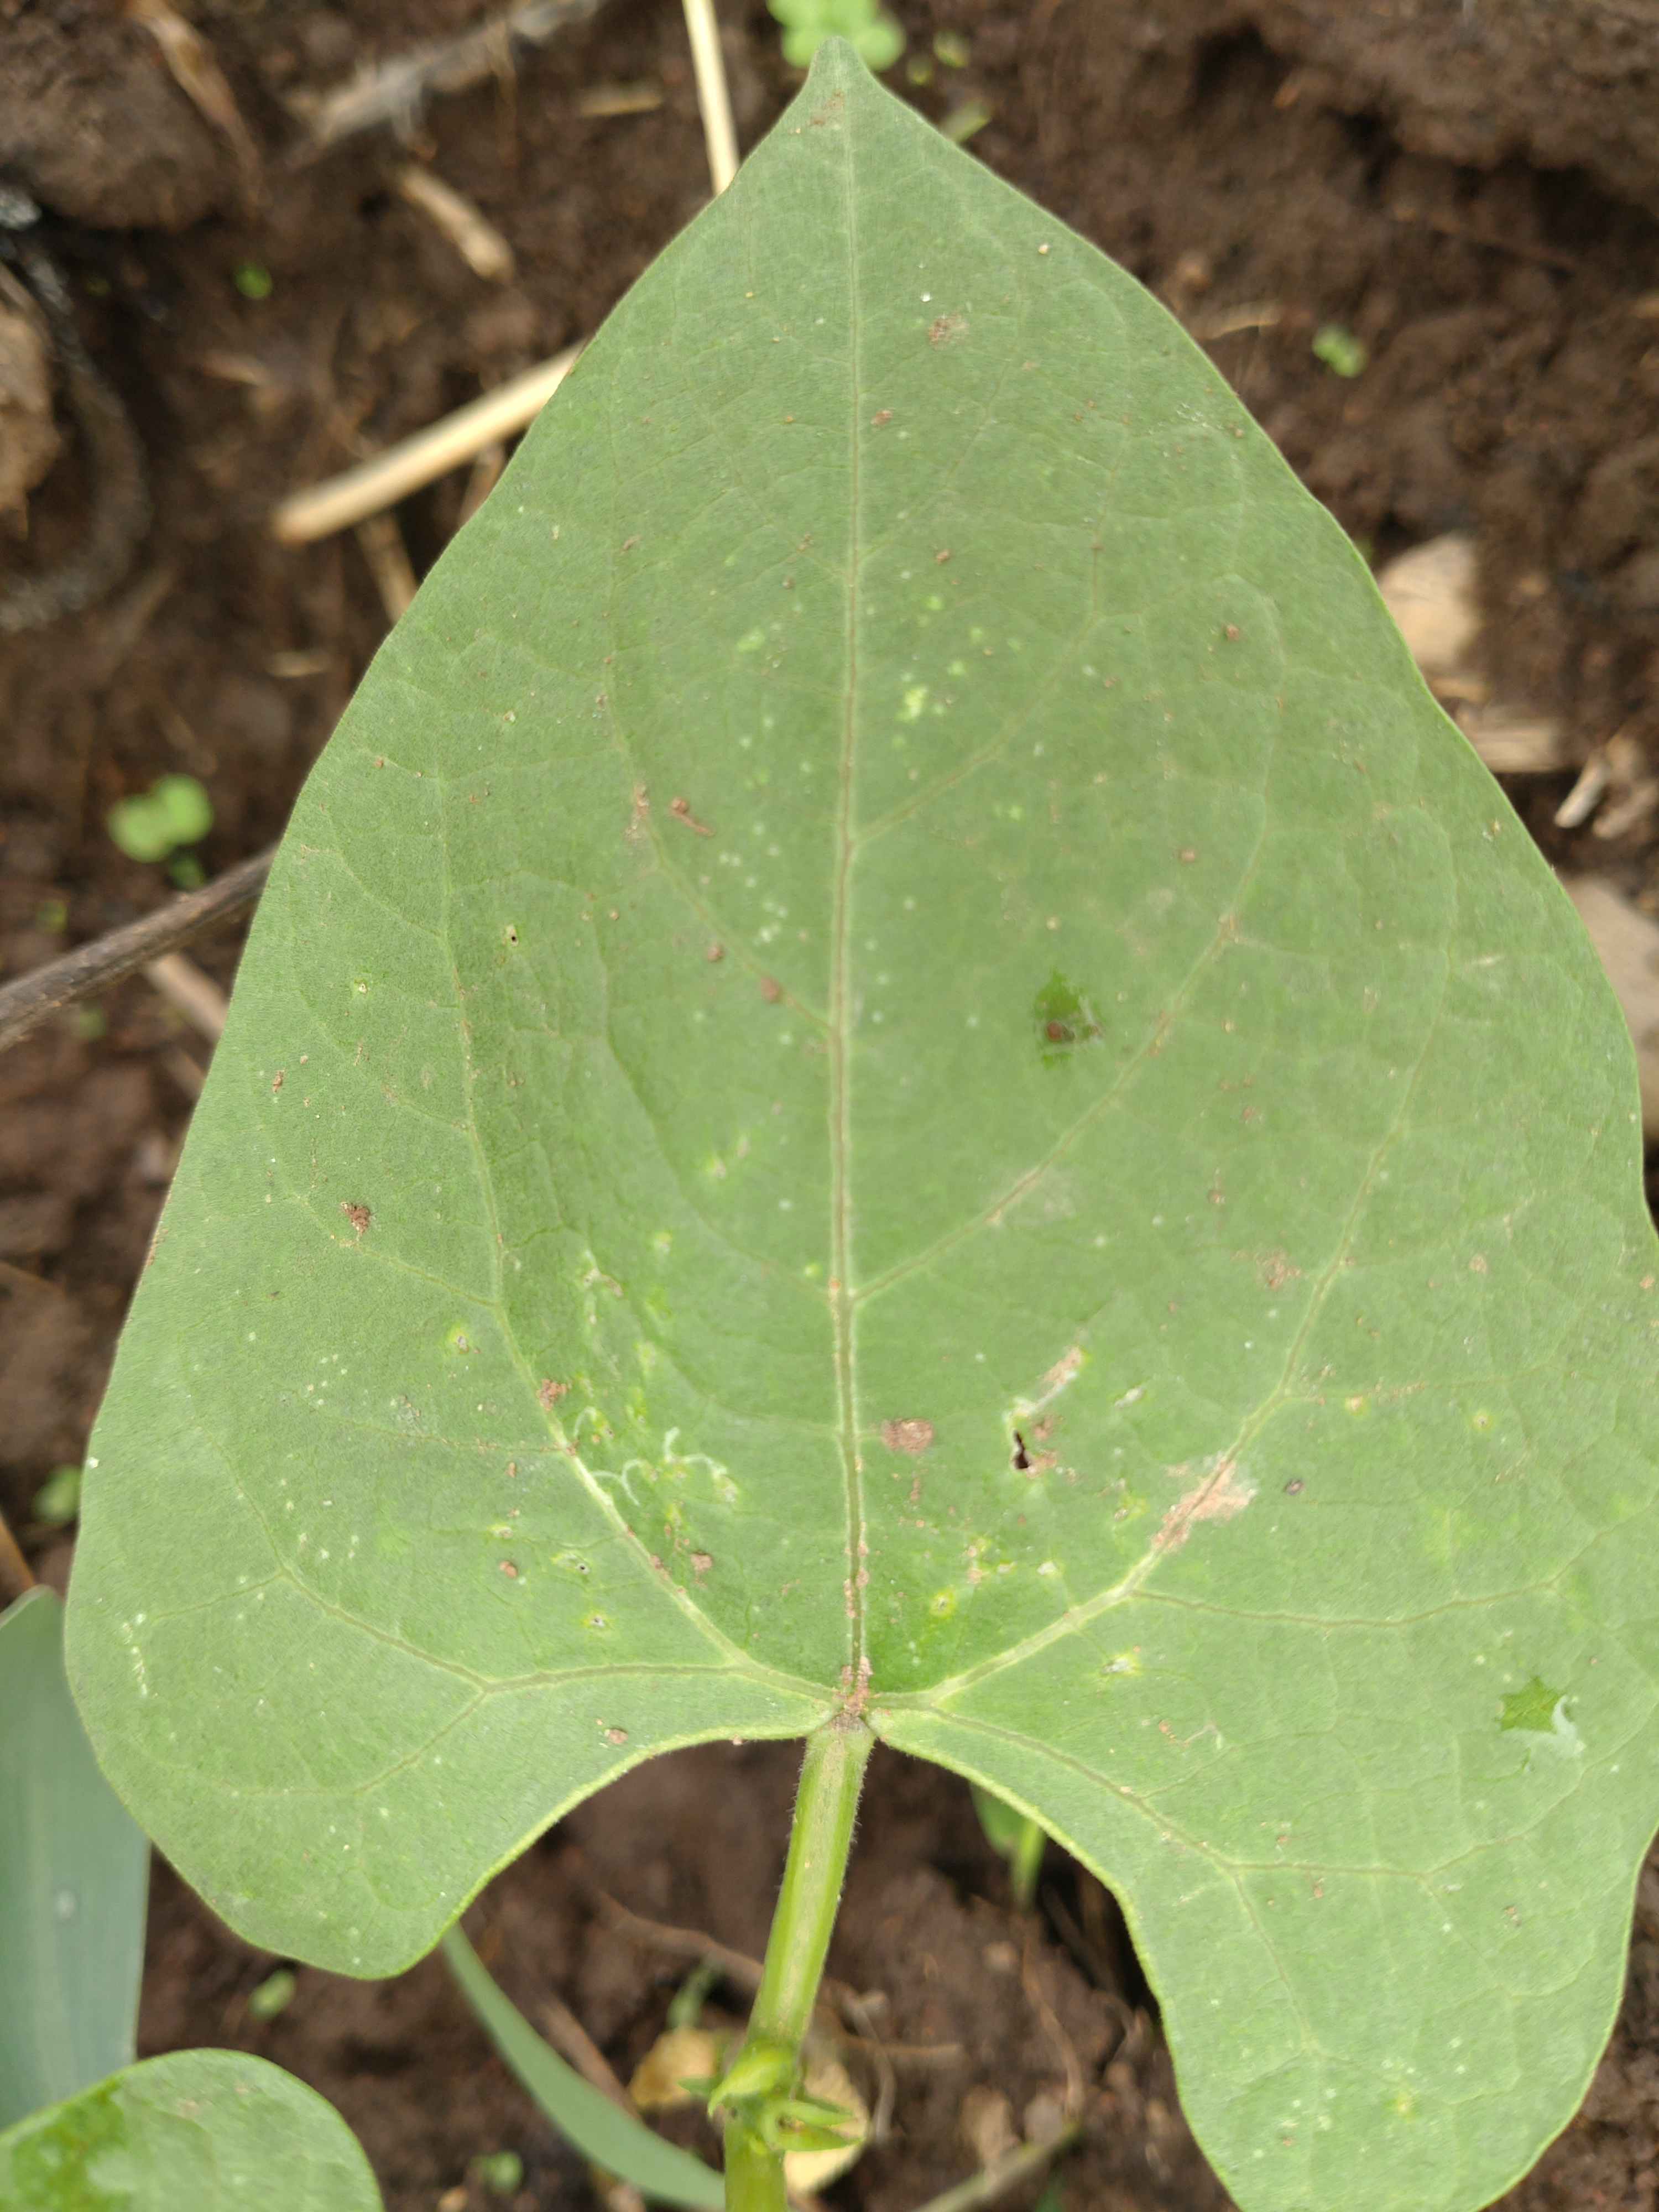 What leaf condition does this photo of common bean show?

healthy
